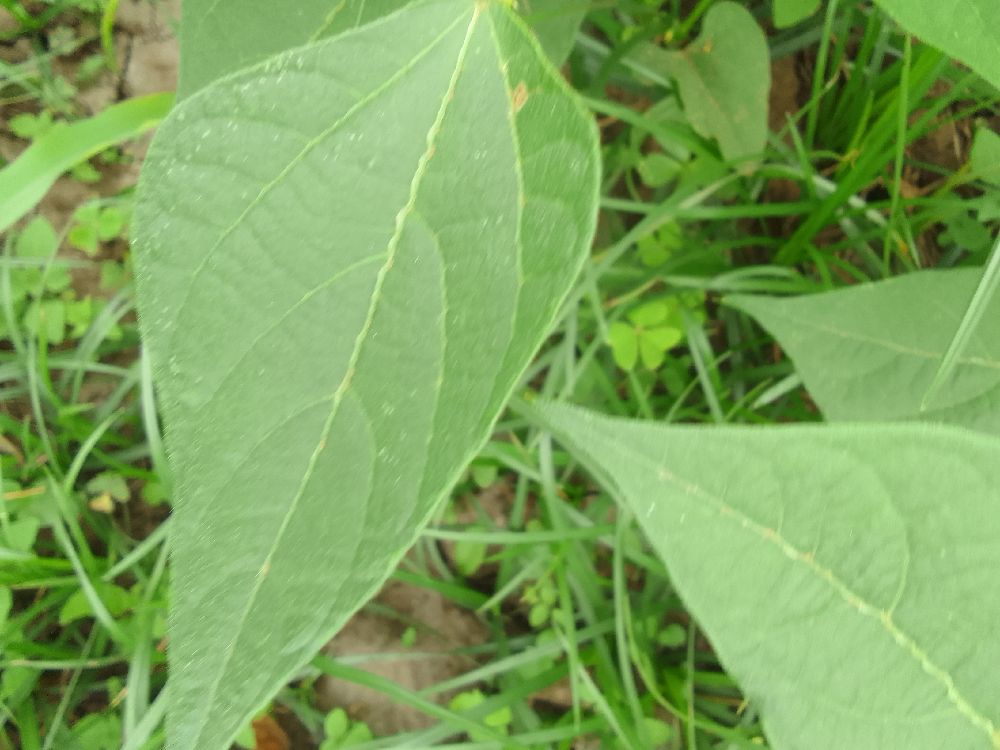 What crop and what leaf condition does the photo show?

common bean, healthy
